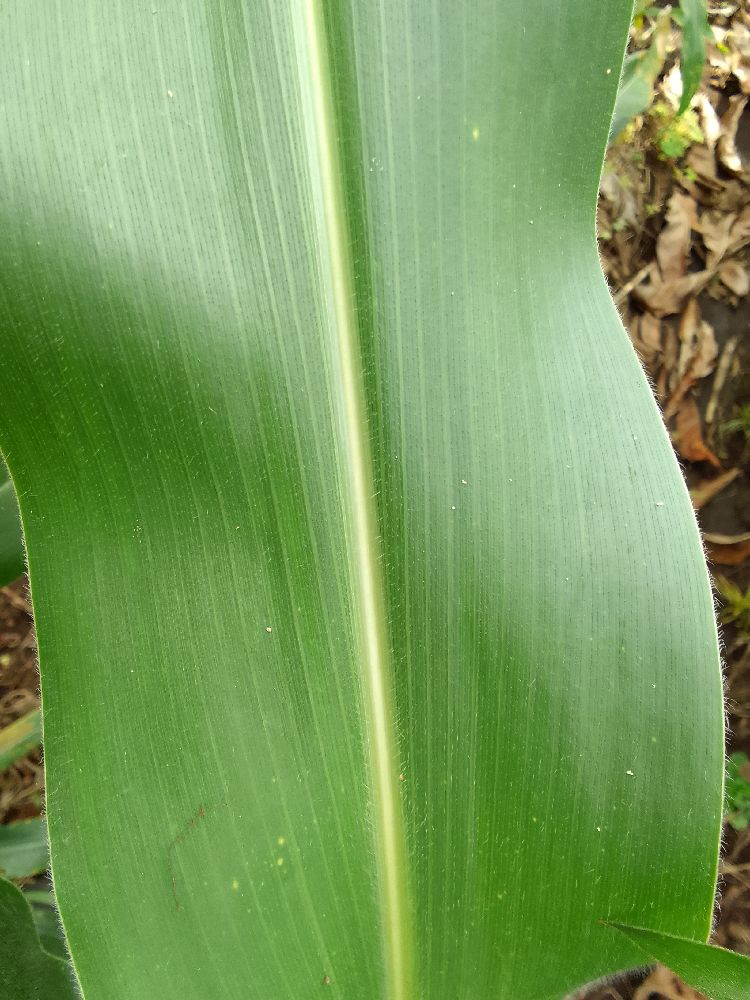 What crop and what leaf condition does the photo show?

maize, healthy
